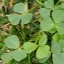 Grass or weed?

unstructured weed
